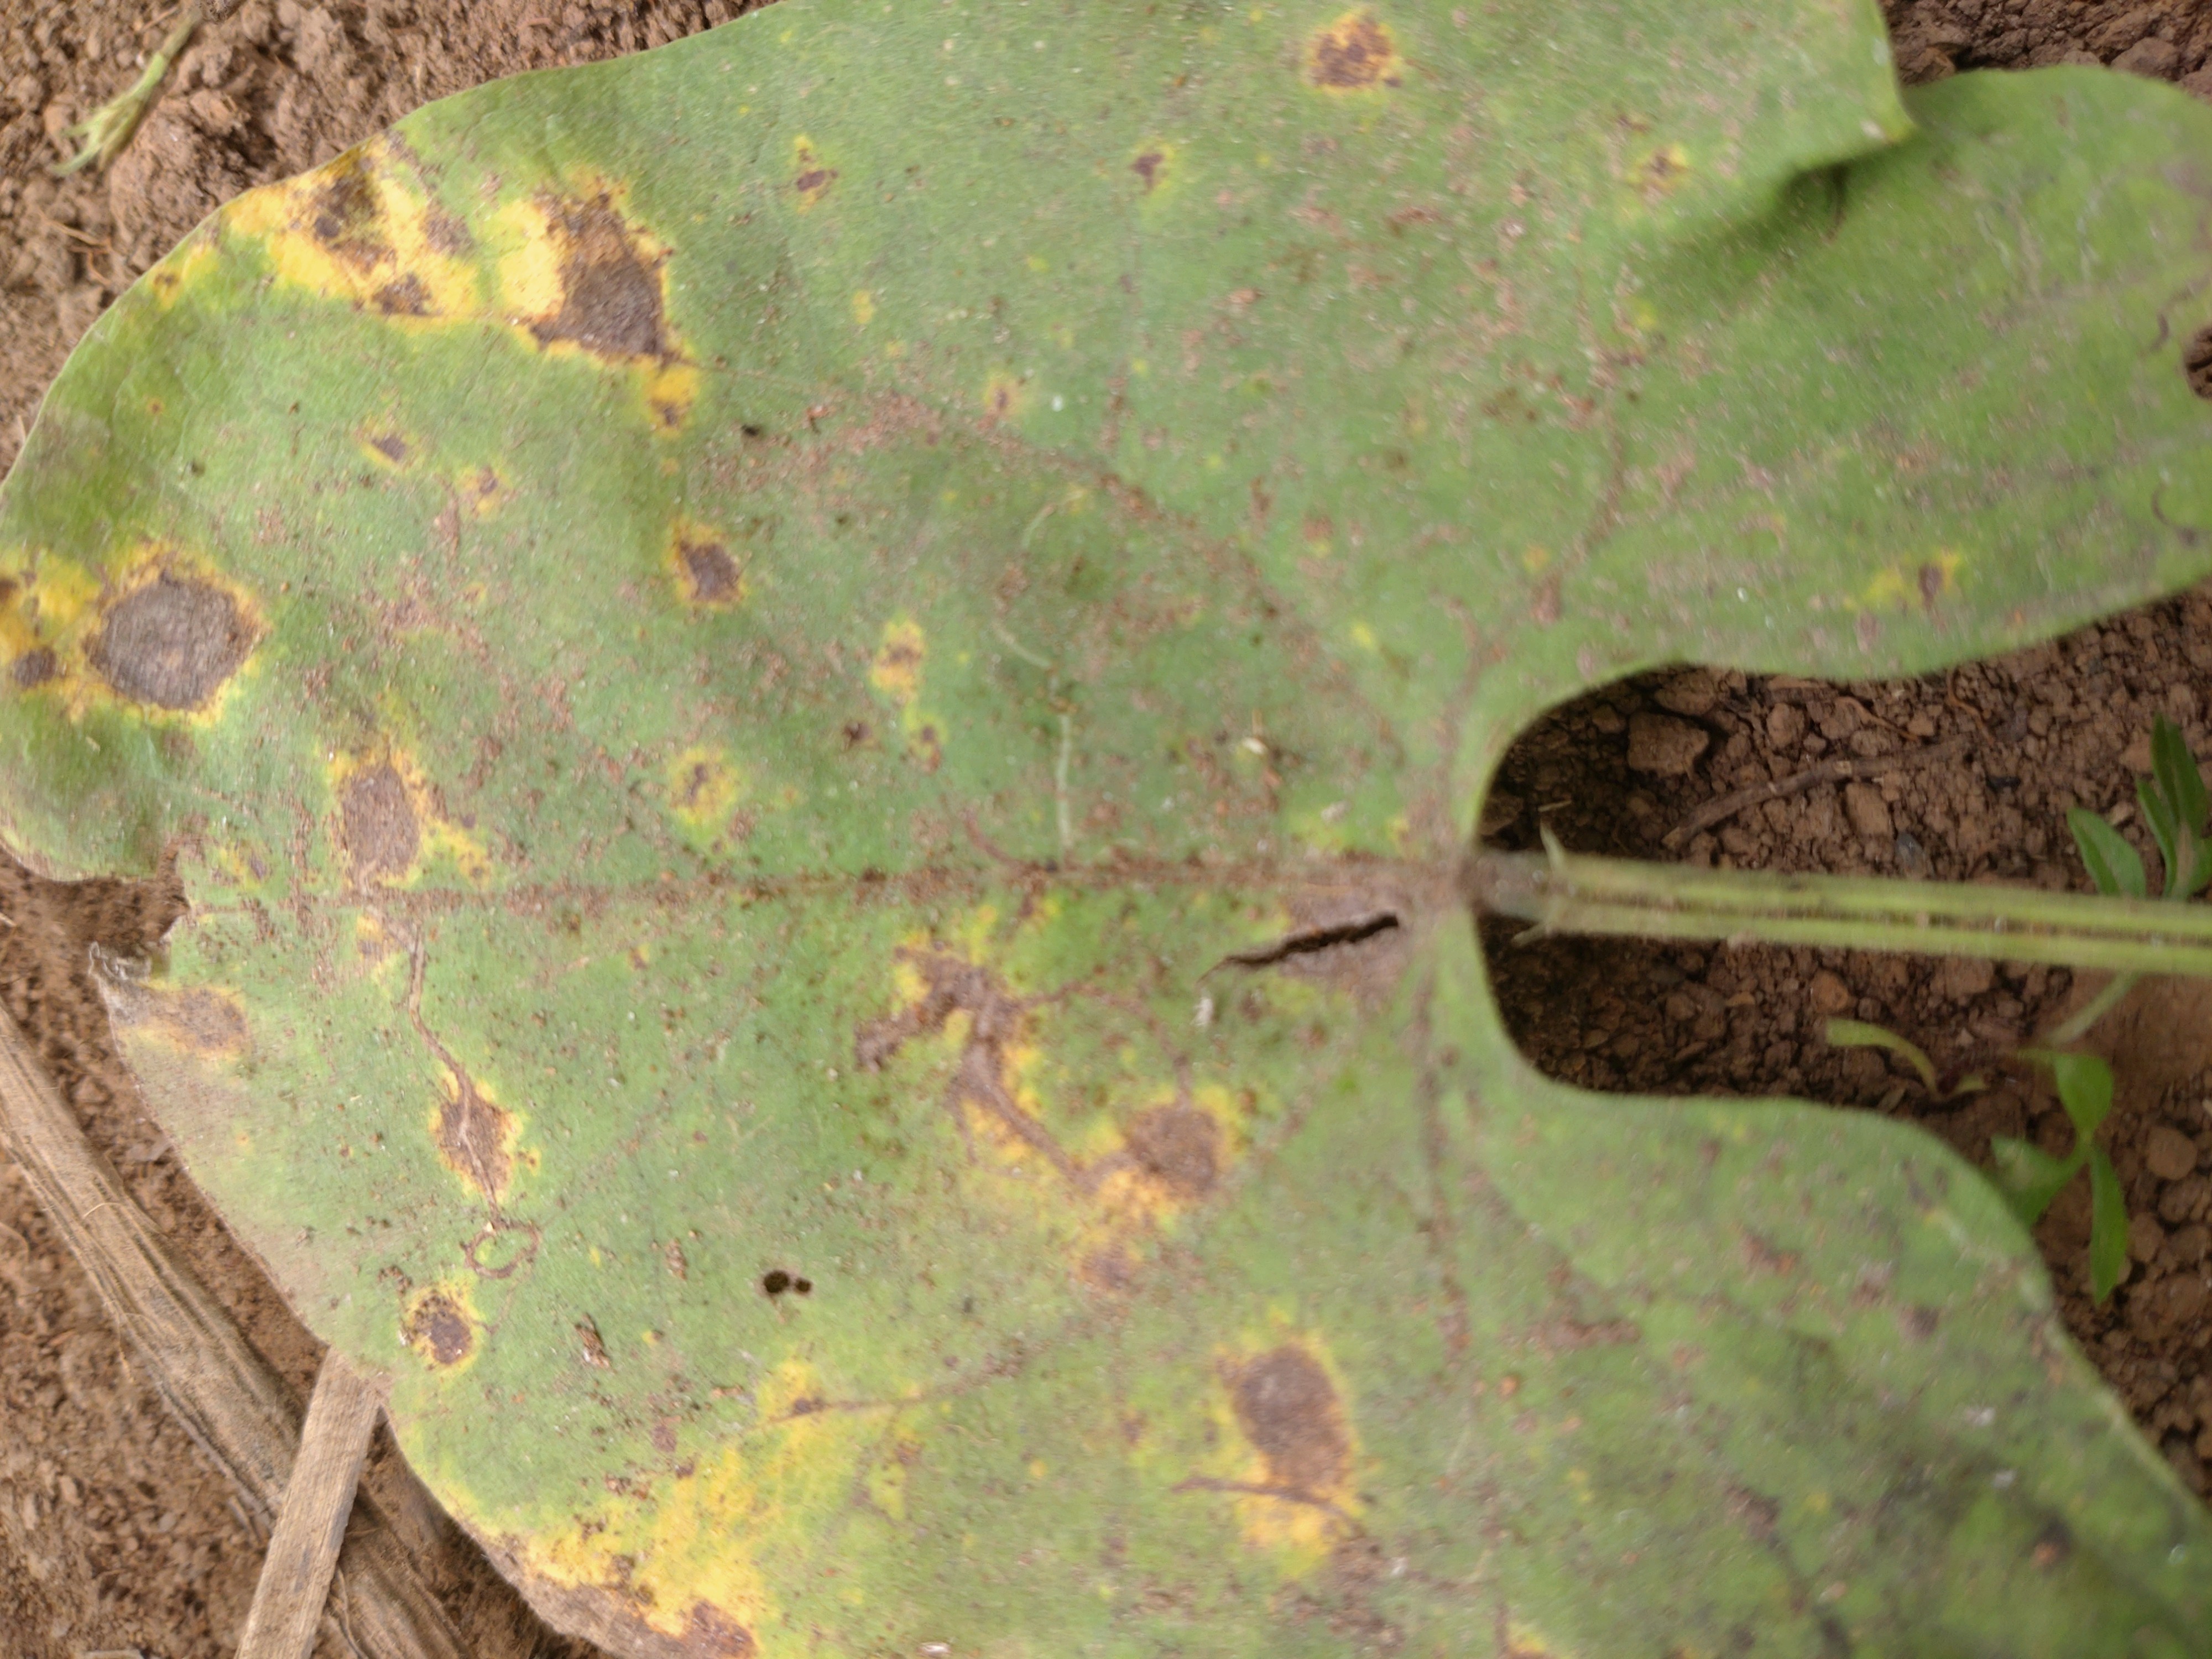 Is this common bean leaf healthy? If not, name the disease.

rust
